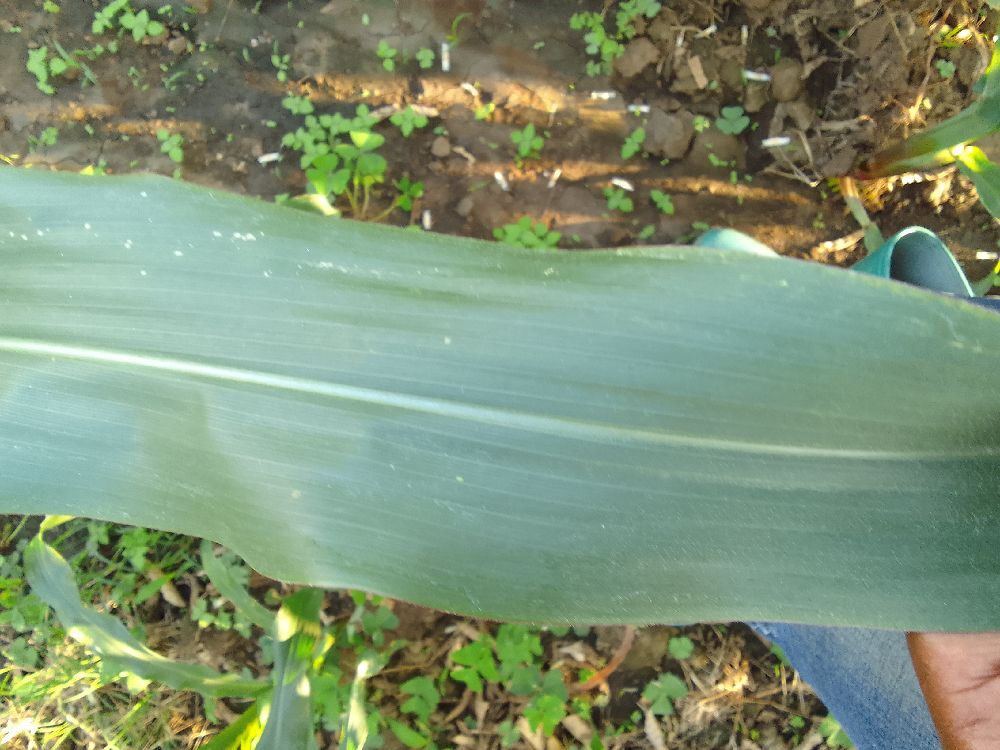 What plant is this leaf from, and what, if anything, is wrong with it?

maize, healthy
